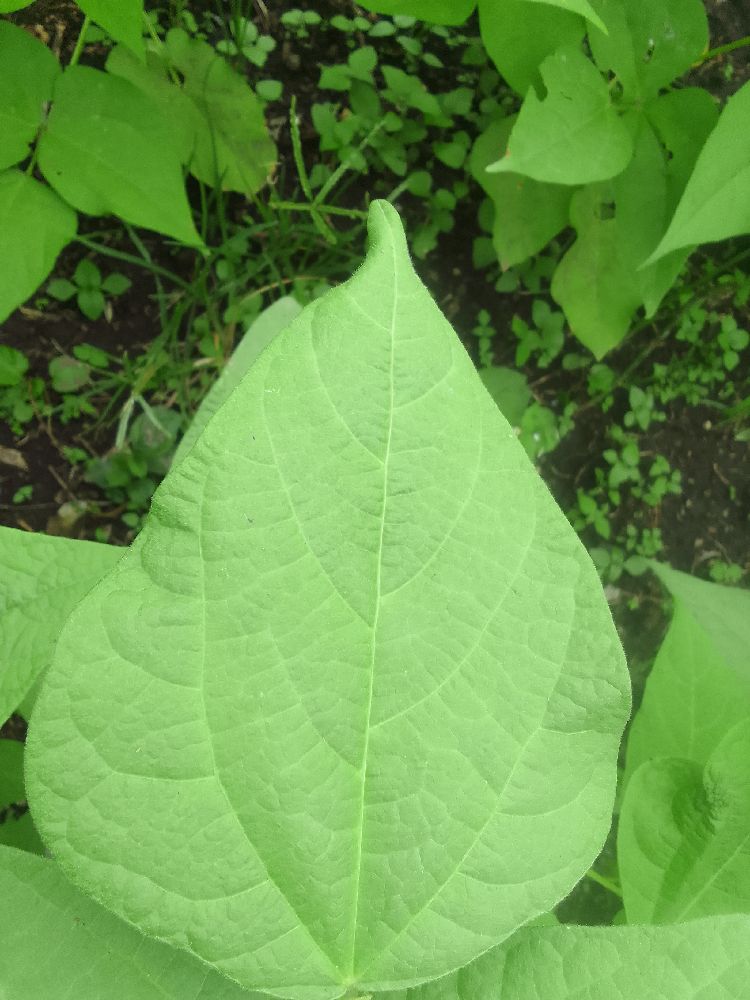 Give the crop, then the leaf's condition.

common bean, healthy
